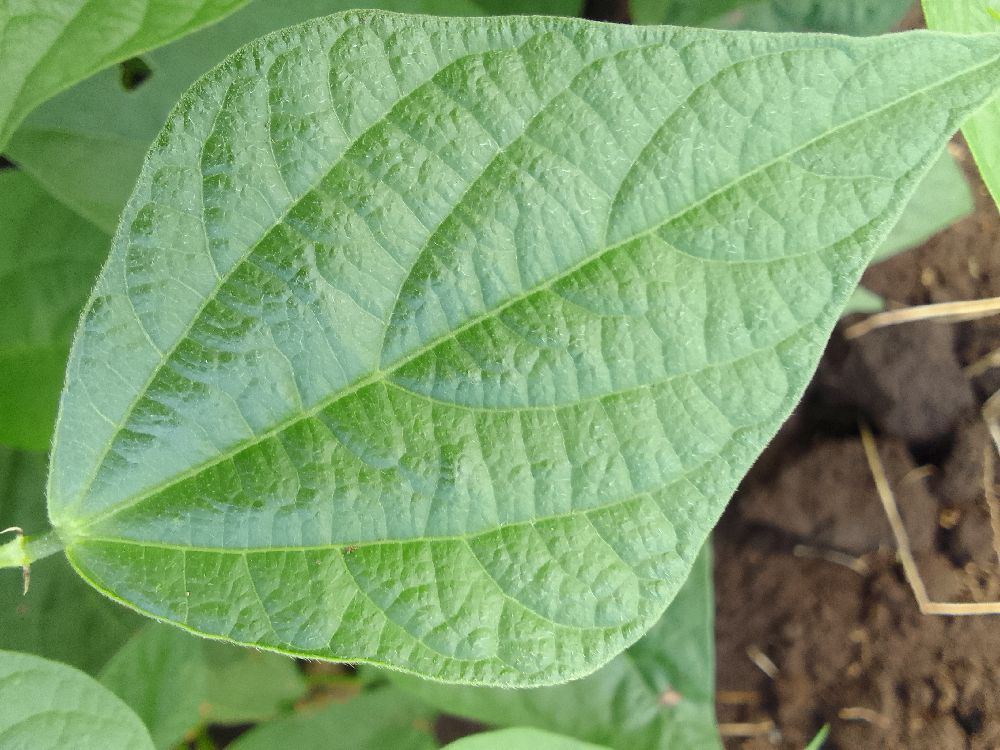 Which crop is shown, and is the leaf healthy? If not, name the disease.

common bean, healthy
